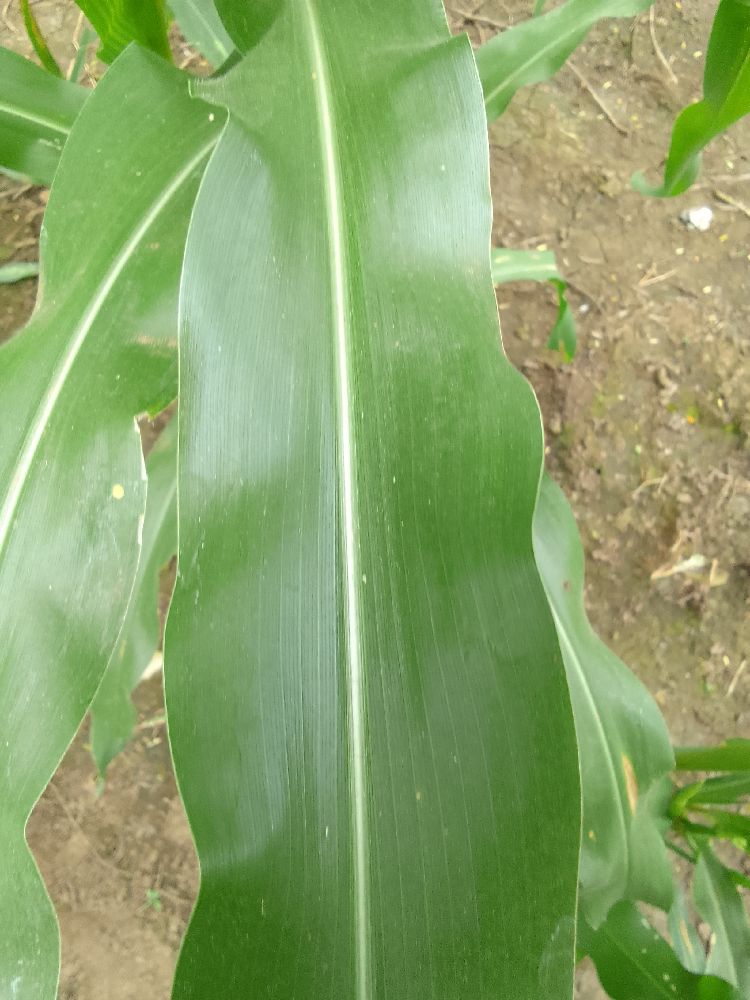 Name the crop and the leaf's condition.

maize, healthy
